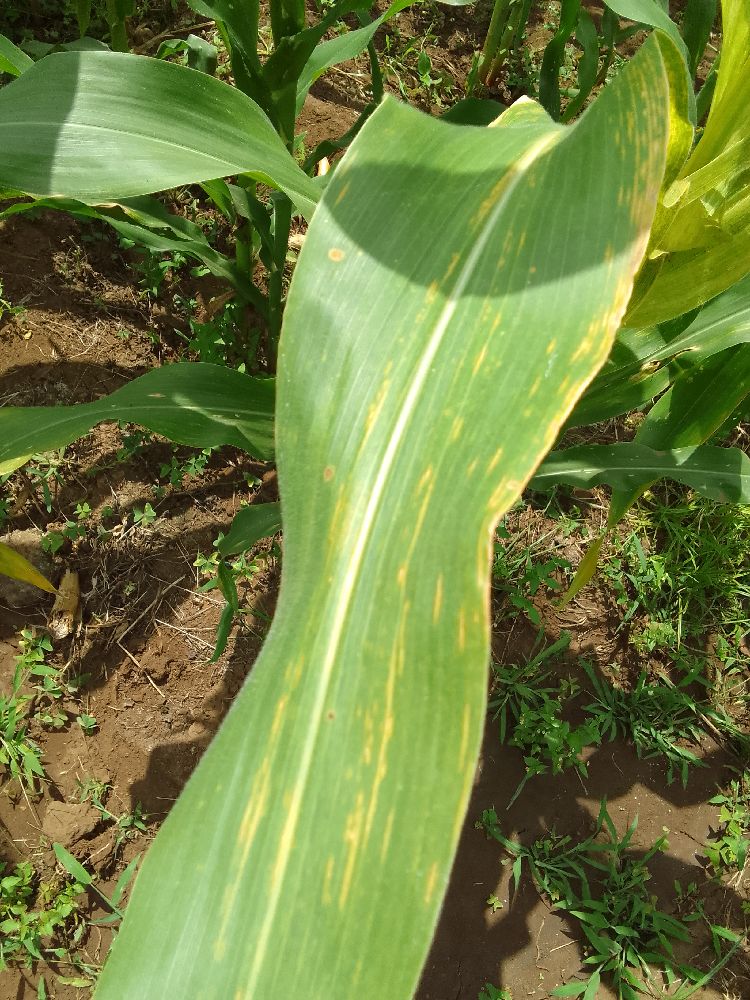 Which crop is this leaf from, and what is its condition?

maize, maize lethal necrosis
